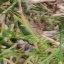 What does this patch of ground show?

grass
